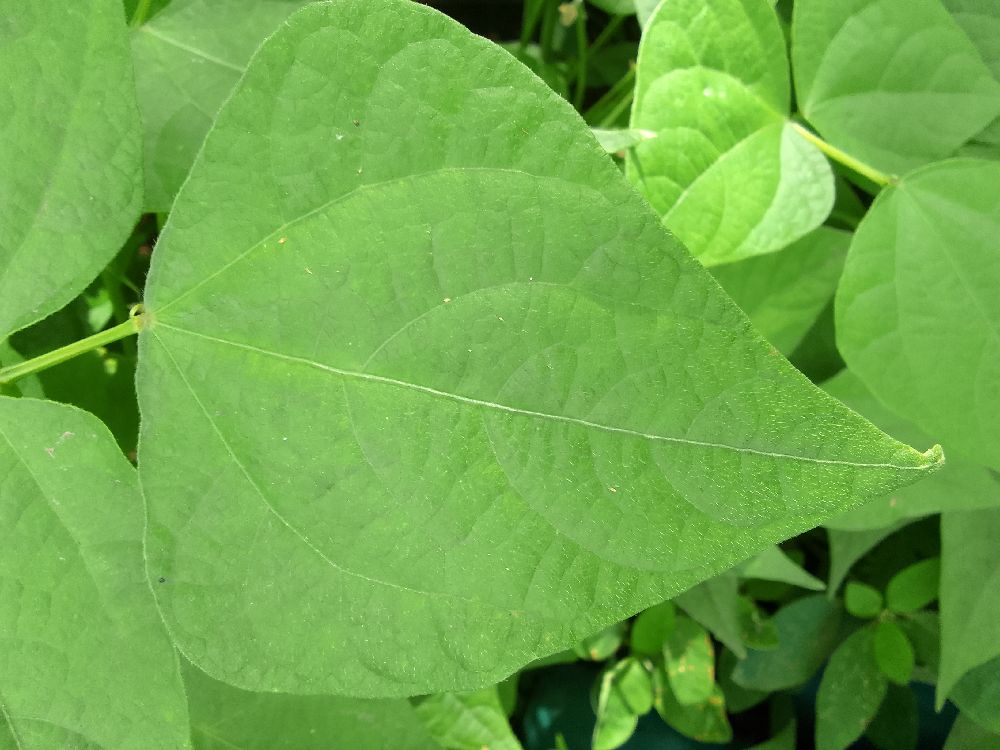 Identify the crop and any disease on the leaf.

common bean, healthy
